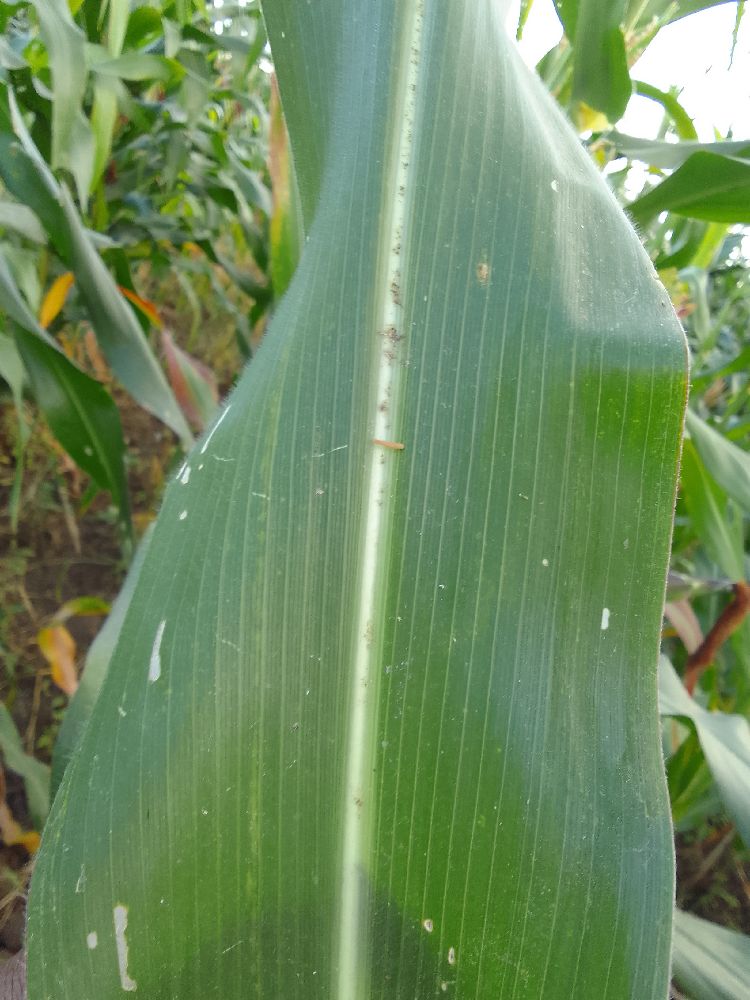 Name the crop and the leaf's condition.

maize, healthy
